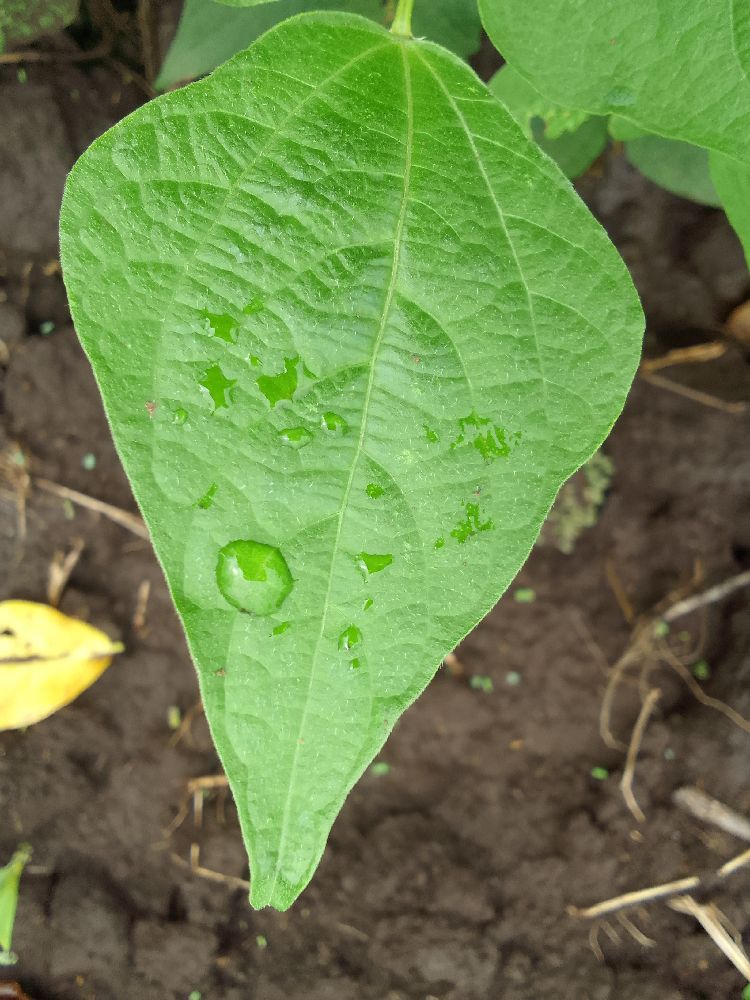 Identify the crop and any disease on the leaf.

common bean, healthy
